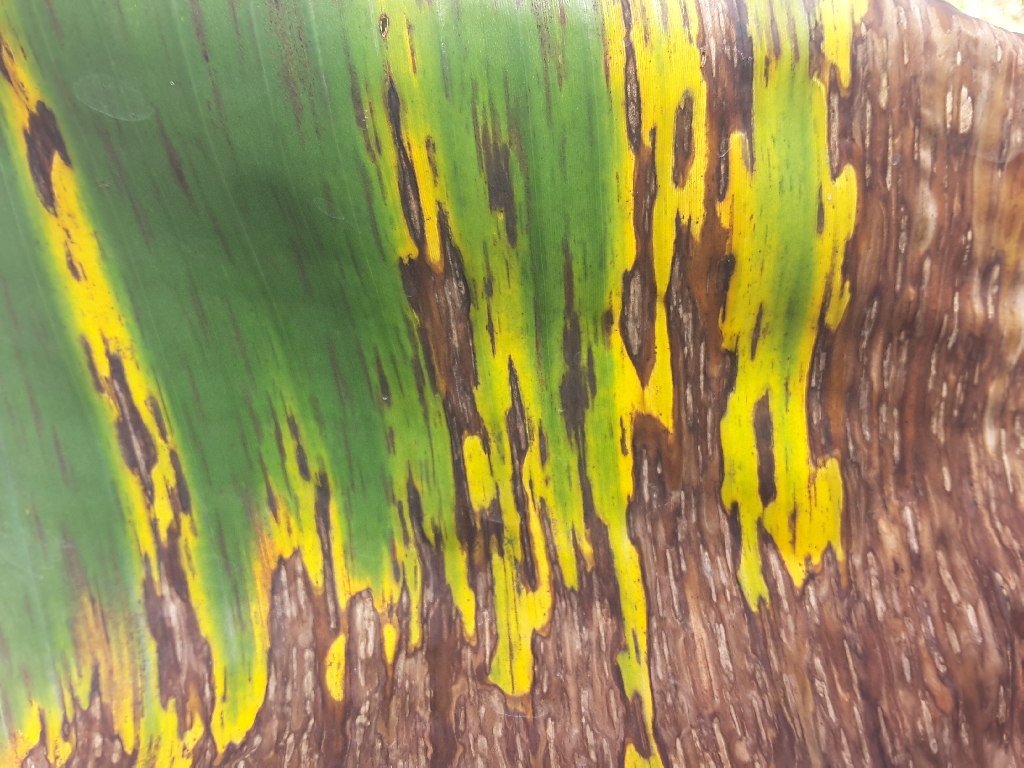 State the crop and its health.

banana, black sigatoka
